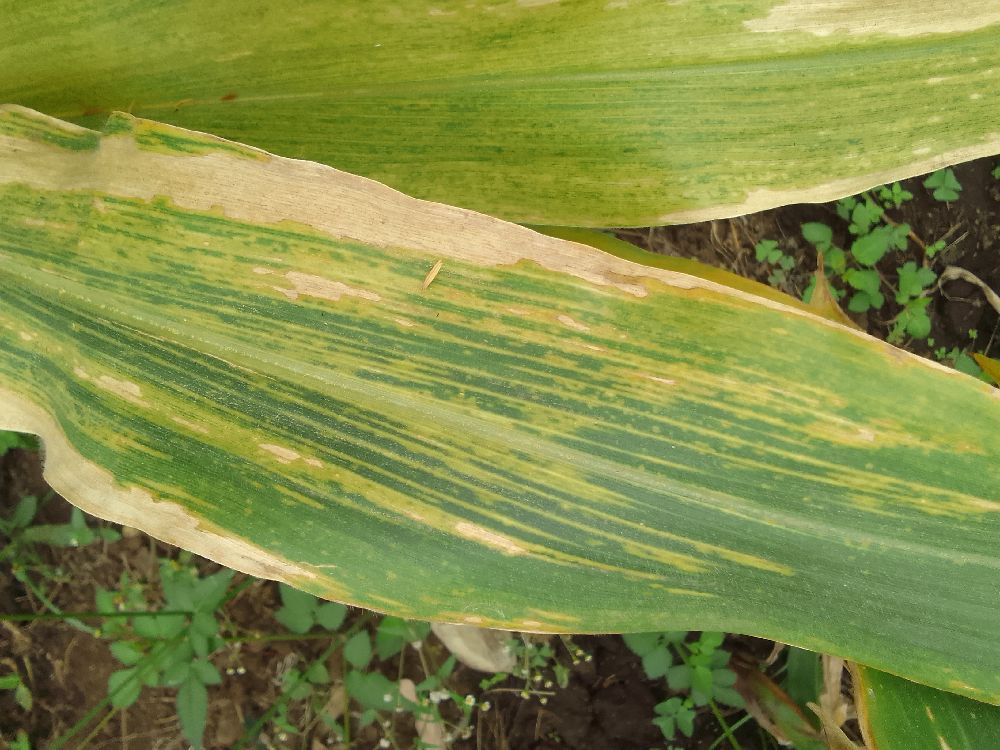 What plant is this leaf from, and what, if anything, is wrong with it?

maize, maize lethal necrosis
